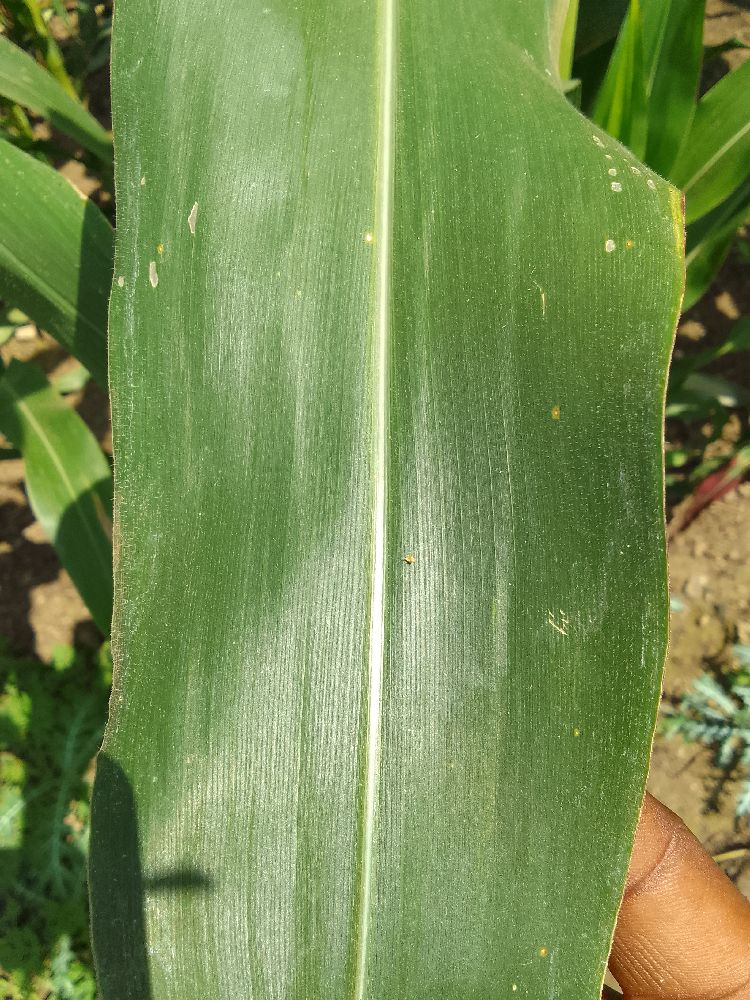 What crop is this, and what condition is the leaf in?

maize, healthy
